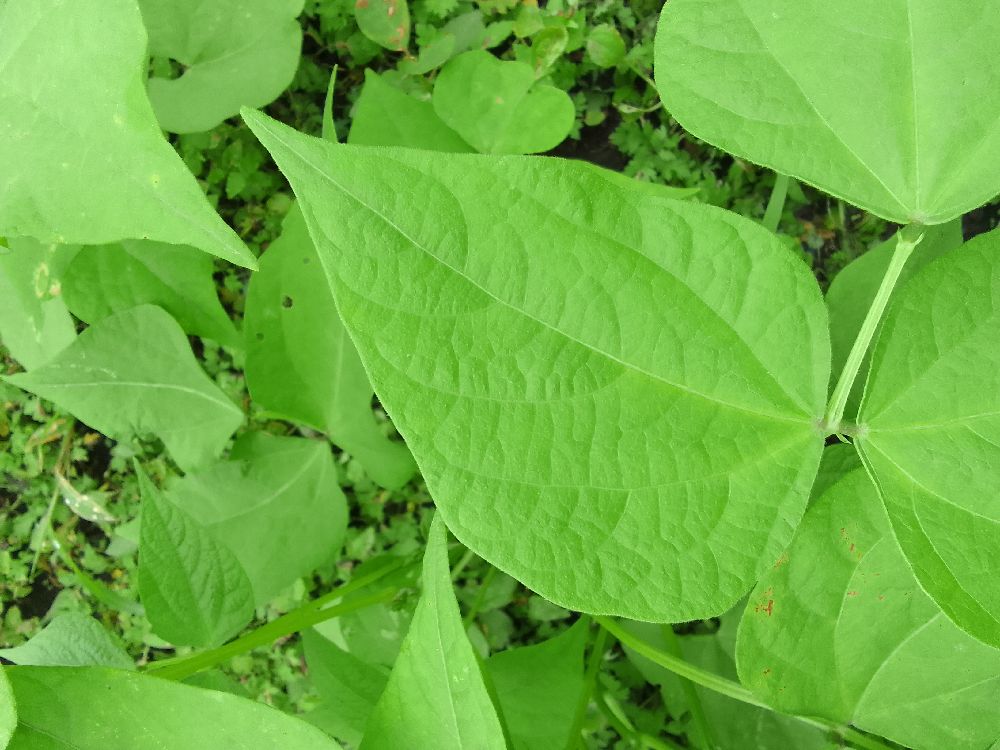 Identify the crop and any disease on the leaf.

common bean, healthy
